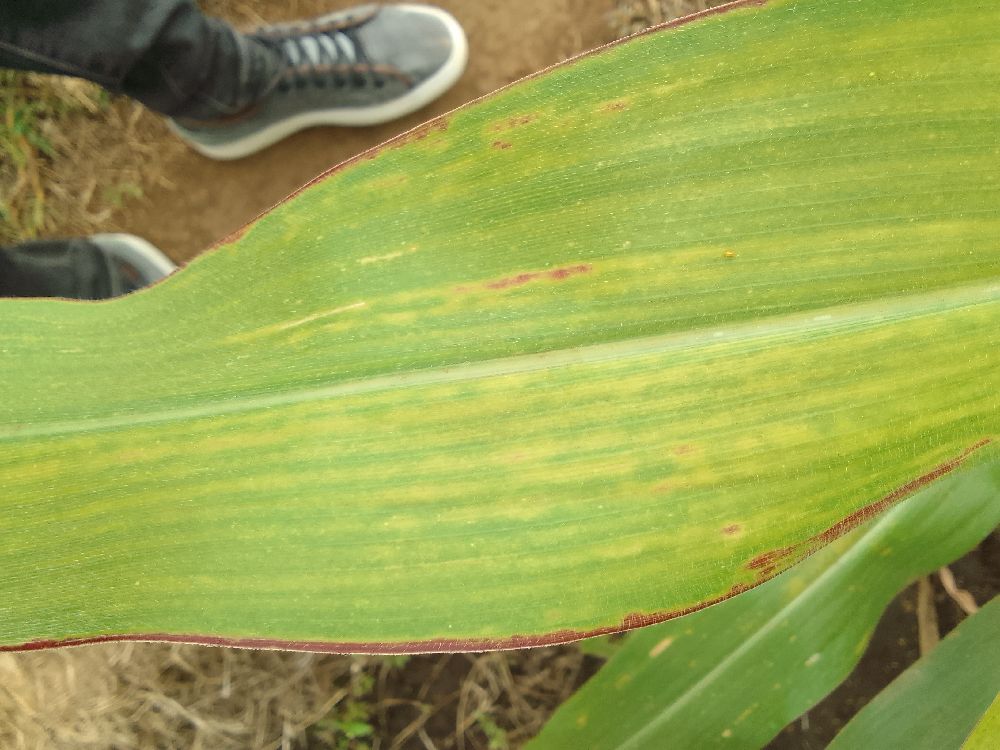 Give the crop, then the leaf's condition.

maize, maize lethal necrosis
